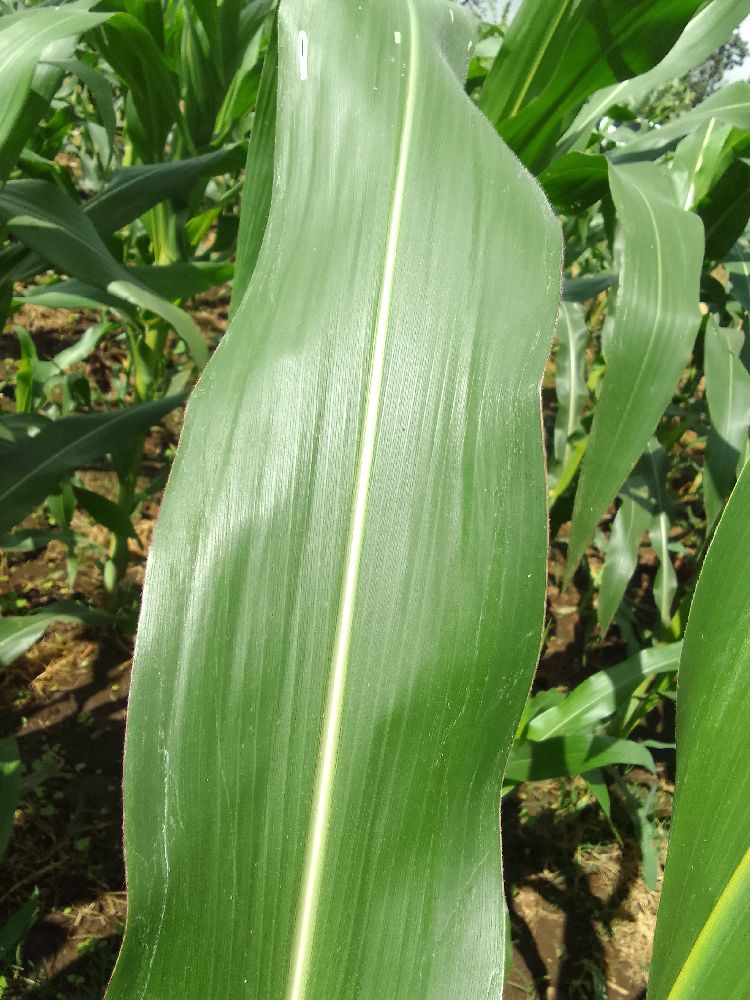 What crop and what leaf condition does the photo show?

maize, healthy
